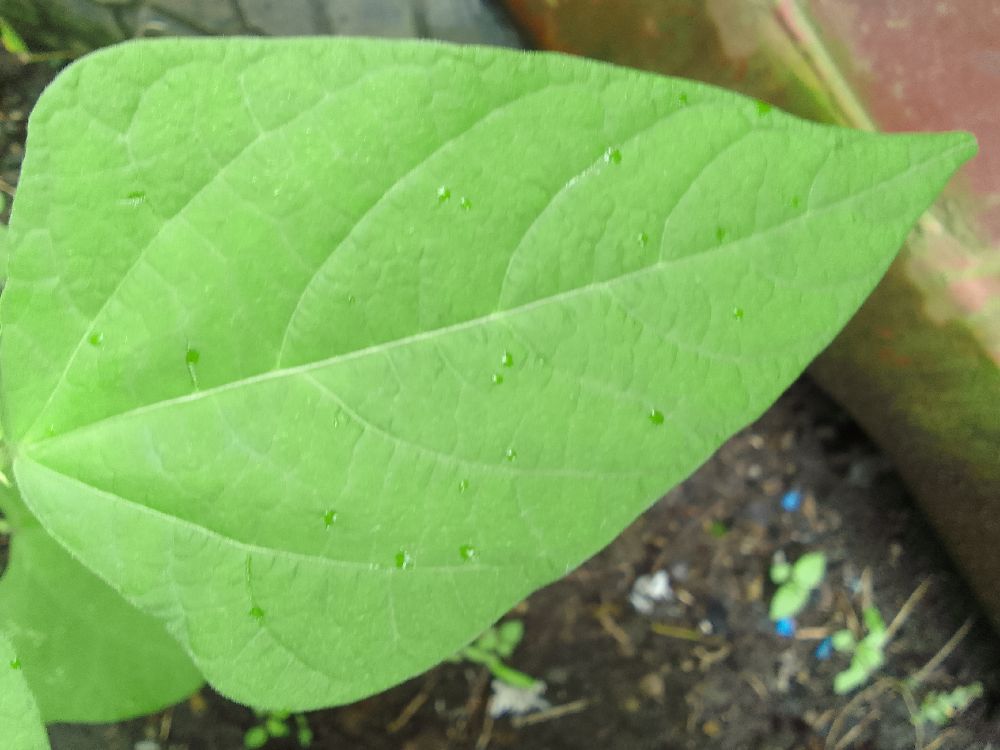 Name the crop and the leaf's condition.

common bean, healthy
